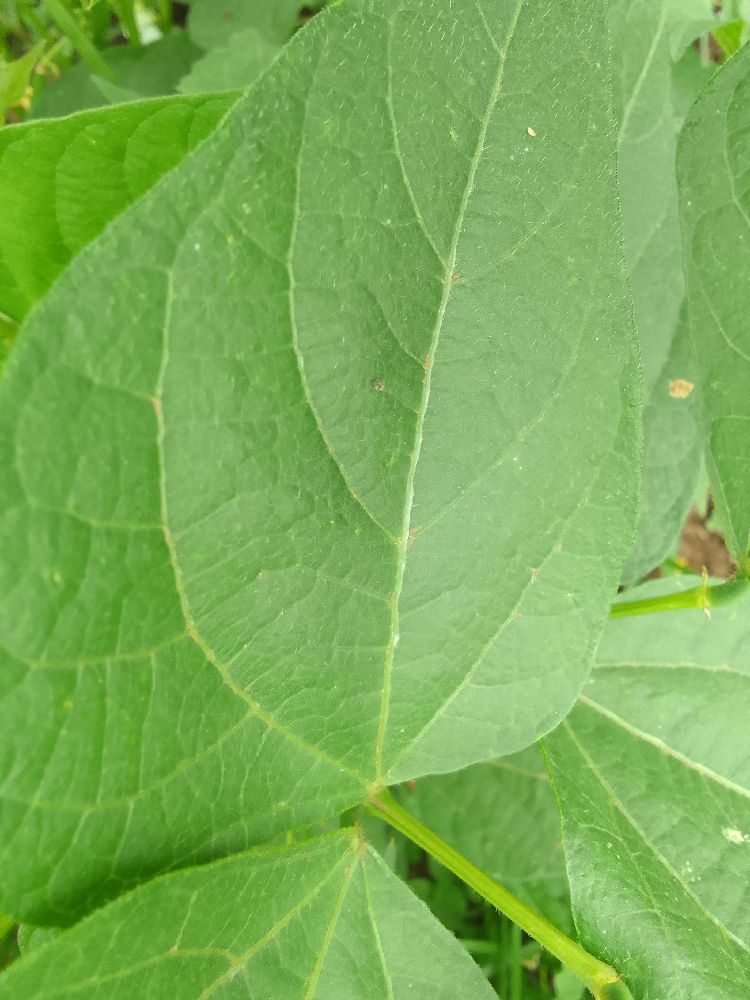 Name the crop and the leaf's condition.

common bean, healthy
